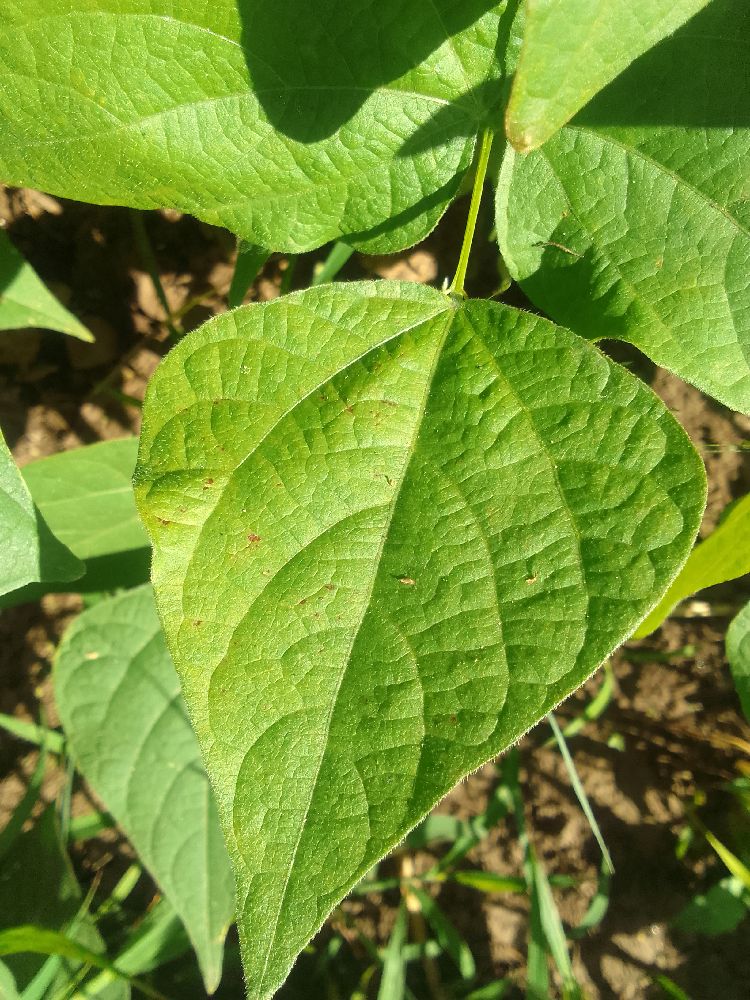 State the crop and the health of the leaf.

common bean, healthy
